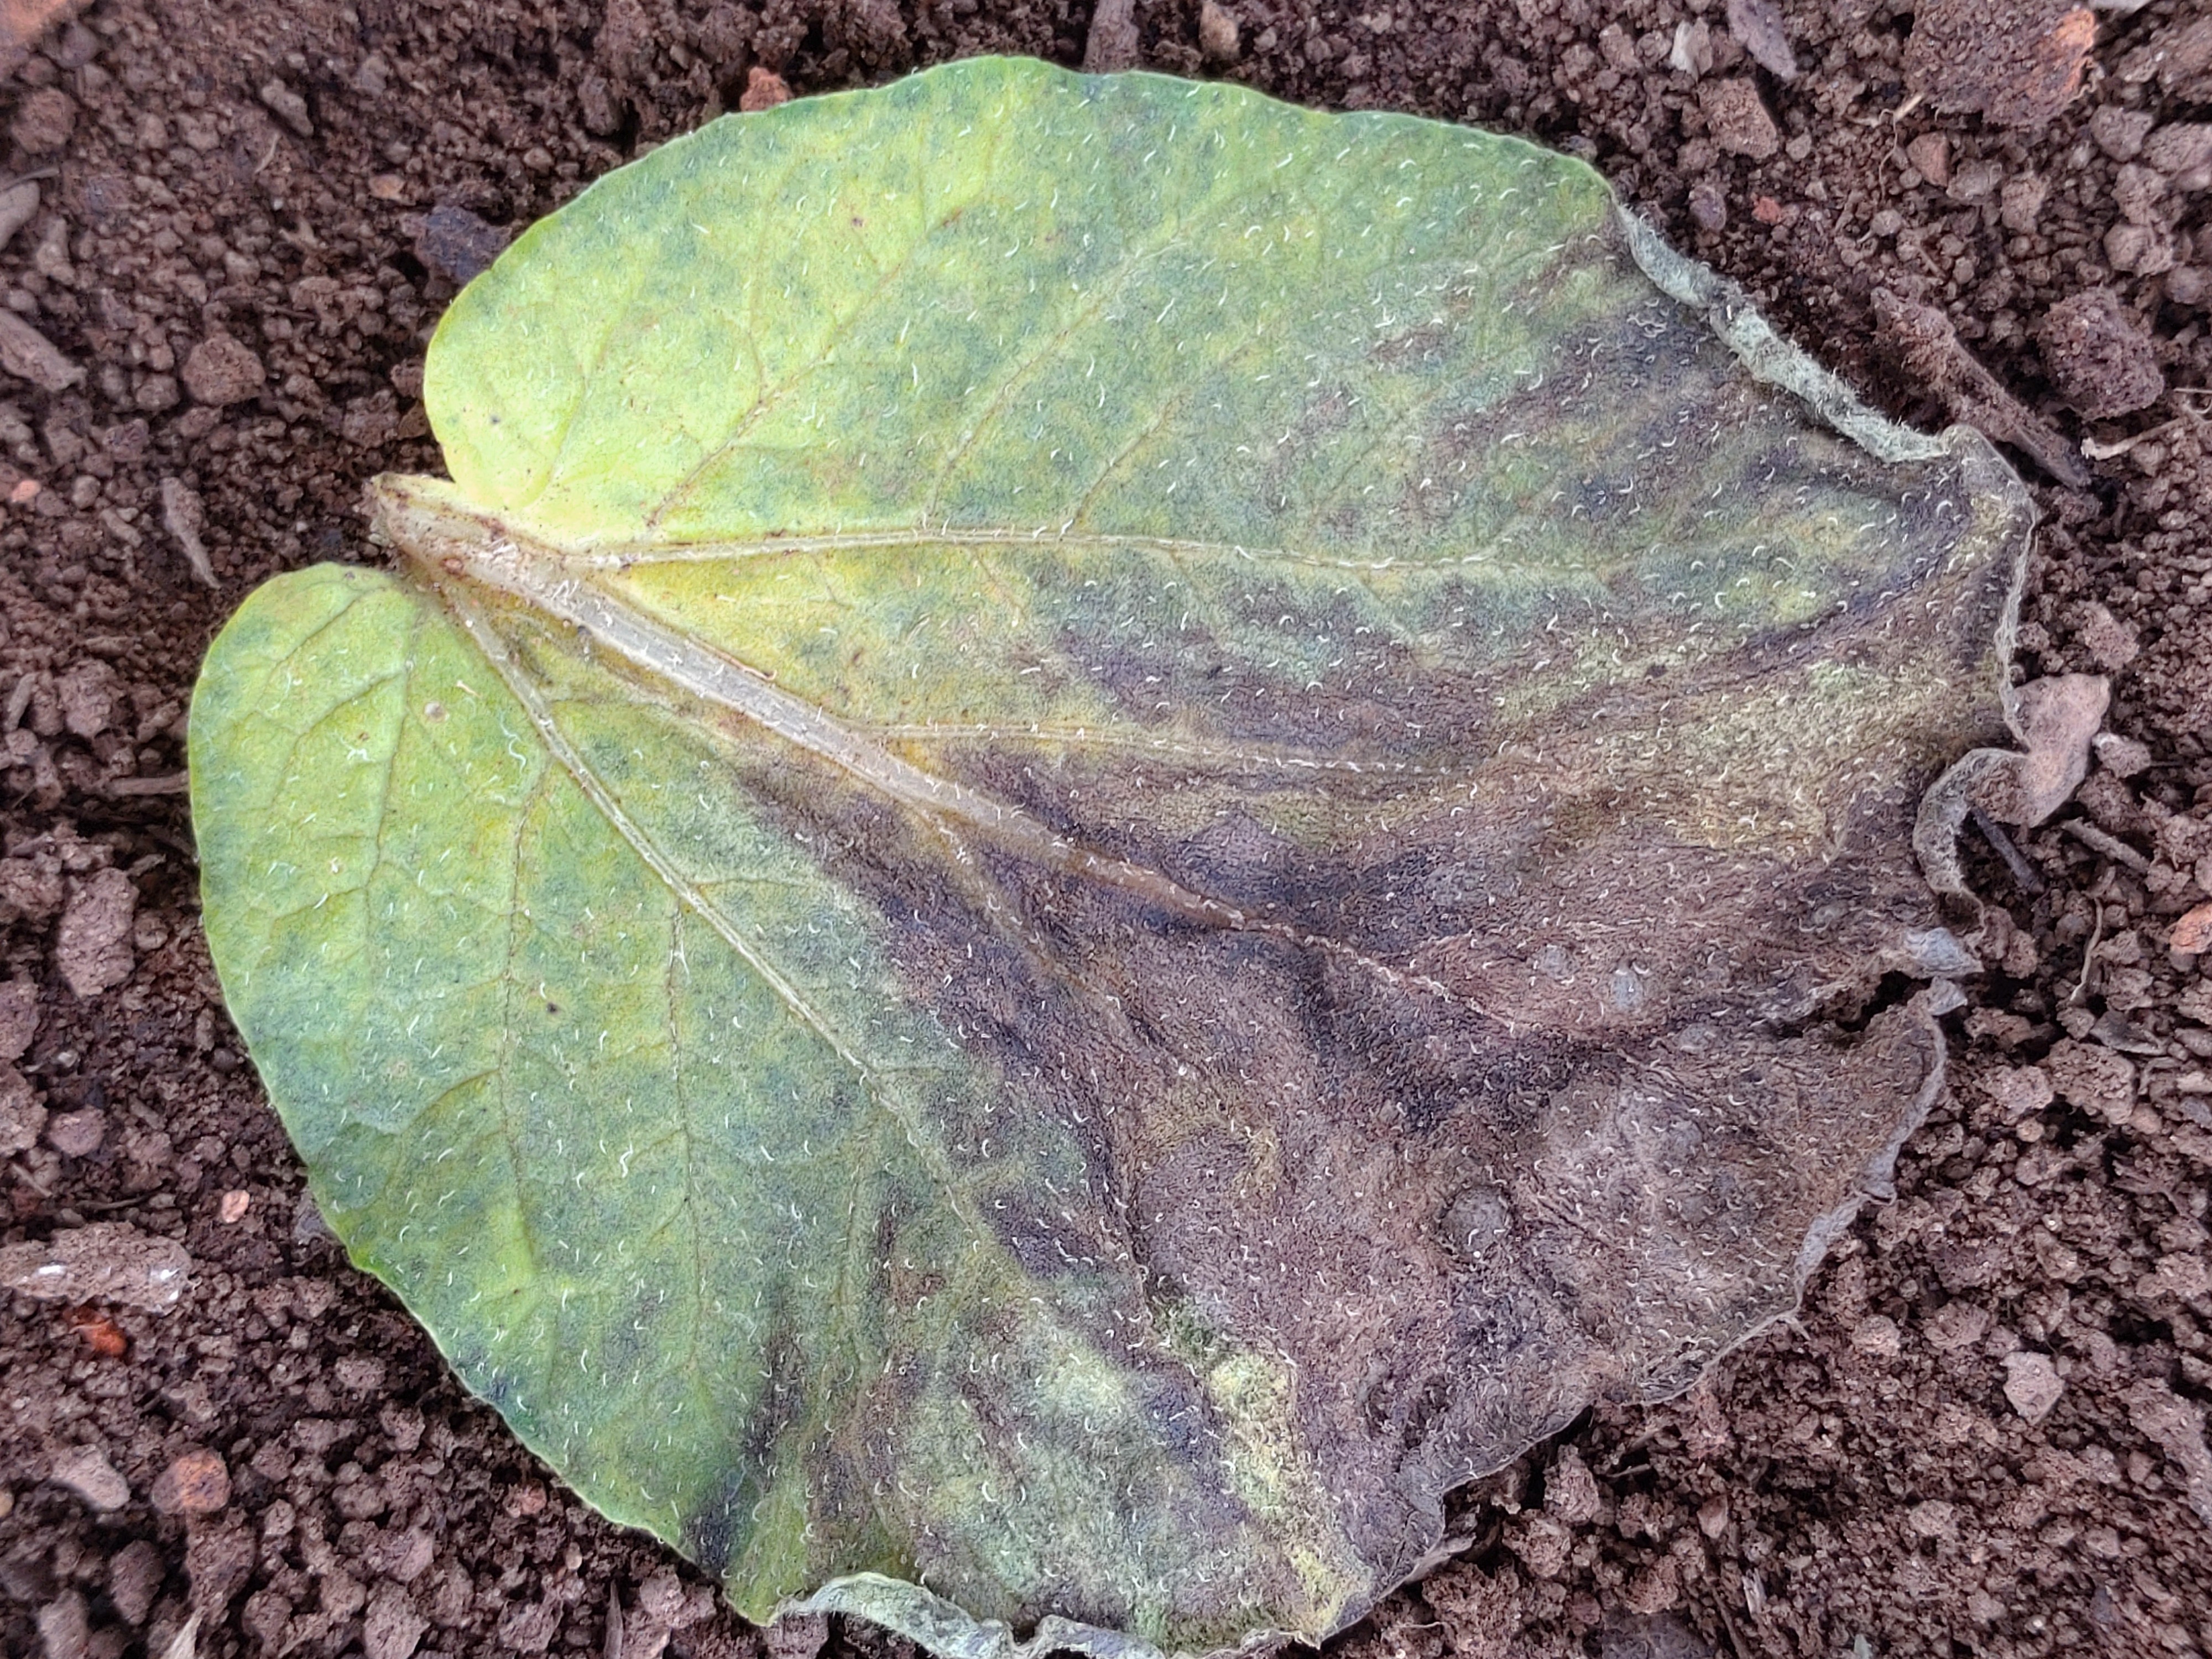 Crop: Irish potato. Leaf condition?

late blight
